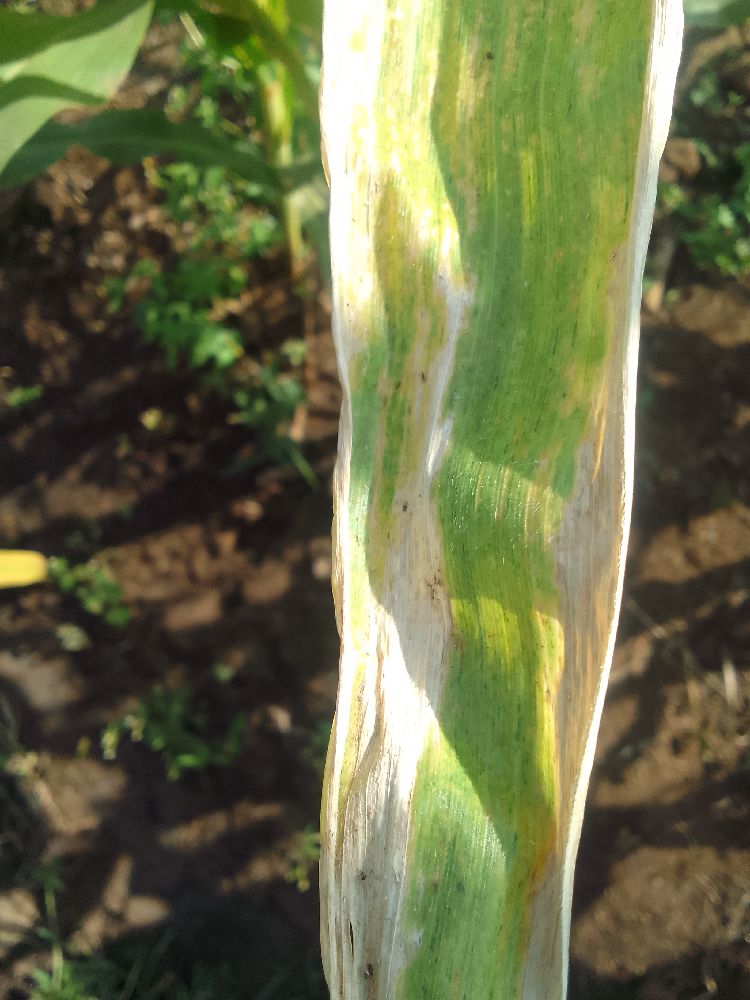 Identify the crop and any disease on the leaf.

maize, maize lethal necrosis
